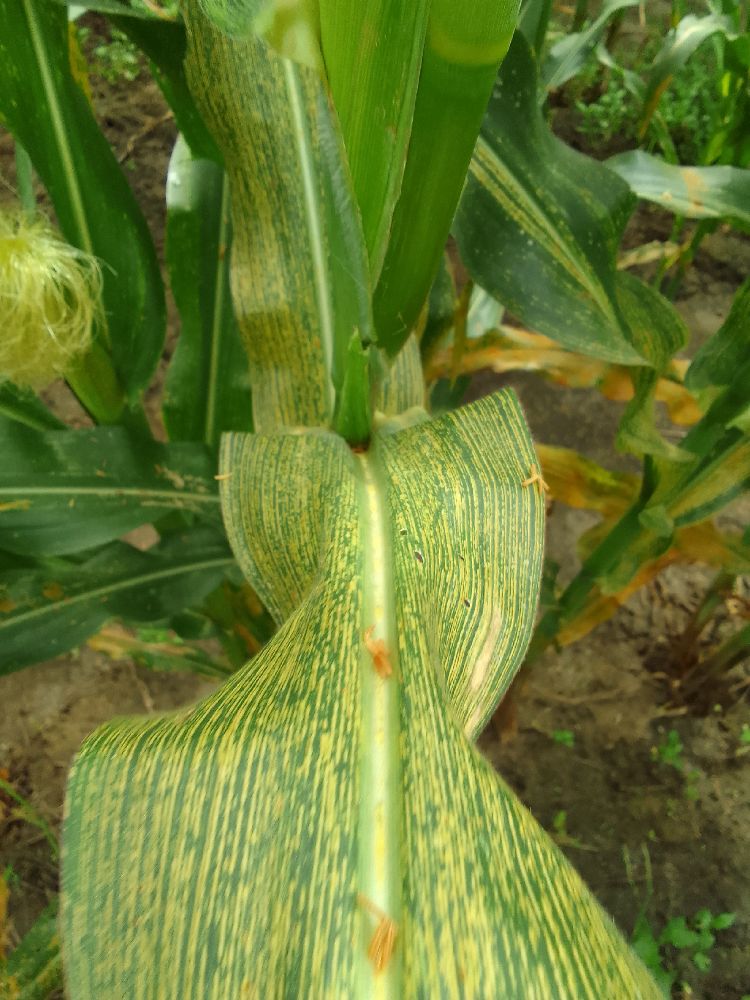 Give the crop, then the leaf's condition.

maize, maize streak virus
